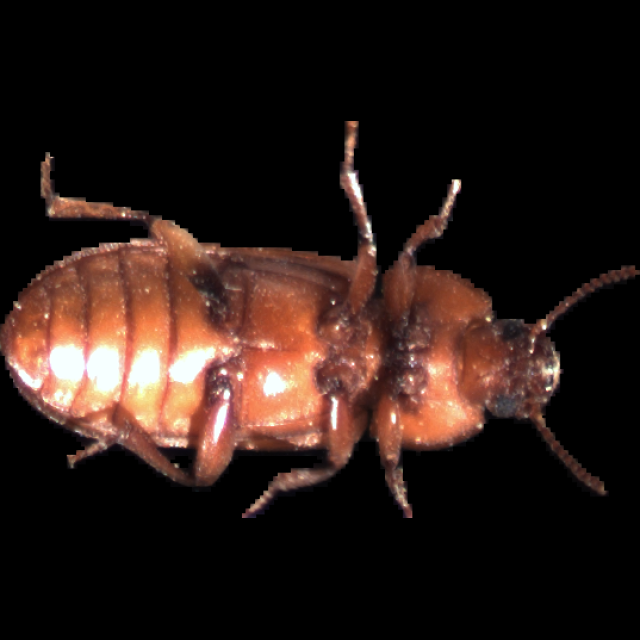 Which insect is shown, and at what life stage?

mealworm beetle
